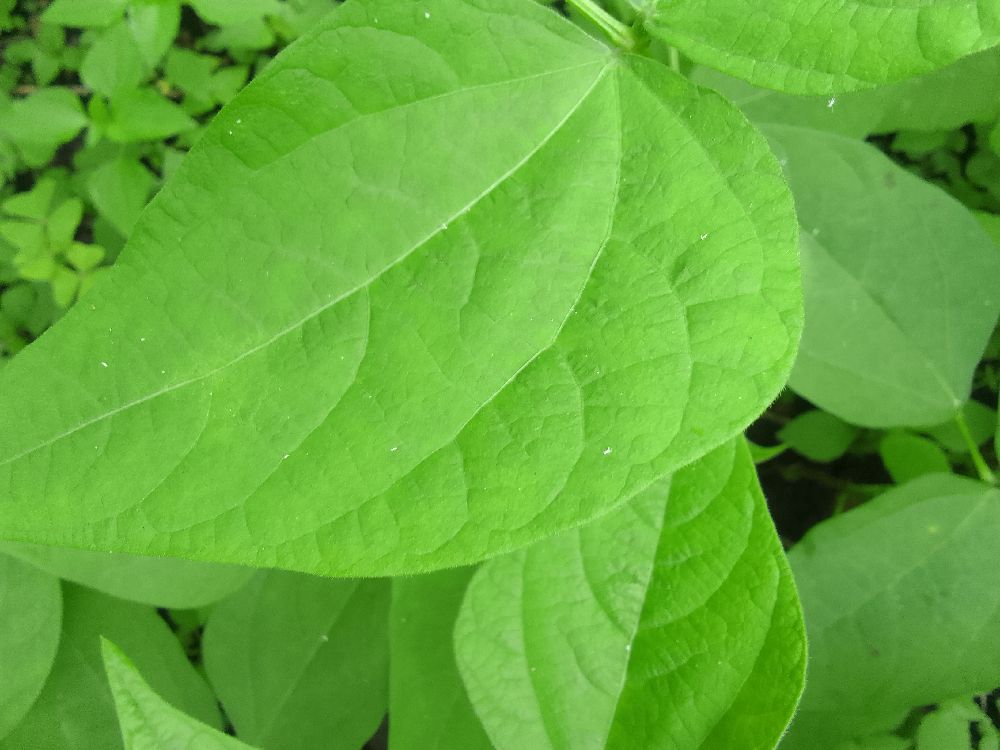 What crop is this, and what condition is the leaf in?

common bean, healthy
